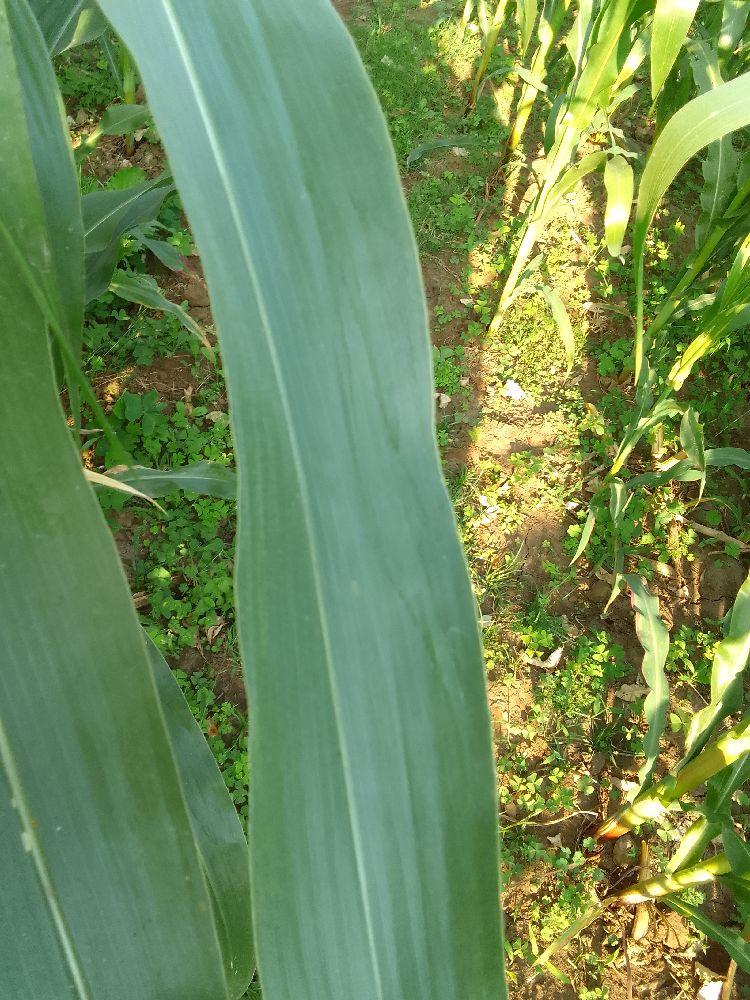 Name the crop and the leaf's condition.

maize, healthy
